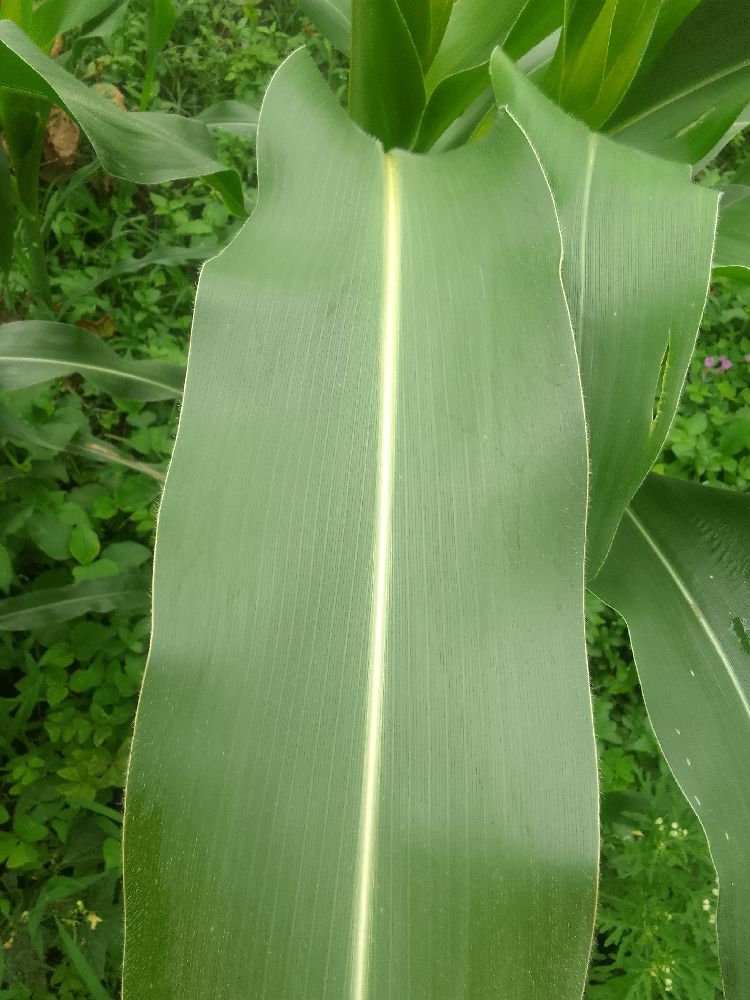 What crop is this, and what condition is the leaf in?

maize, healthy
